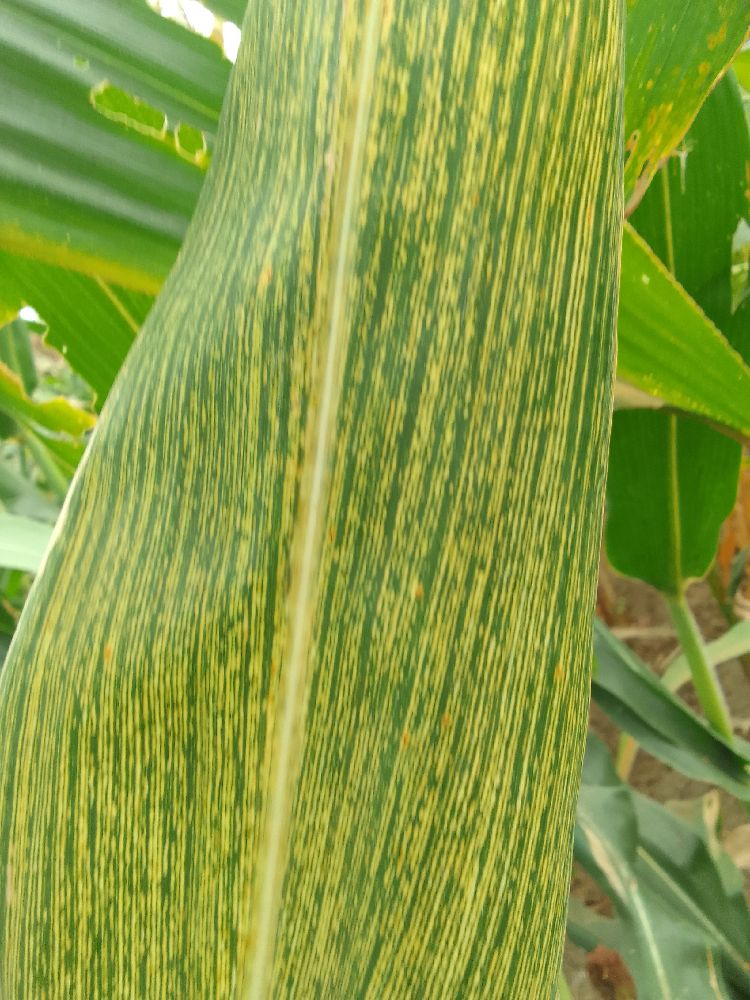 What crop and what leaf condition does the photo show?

maize, maize streak virus
